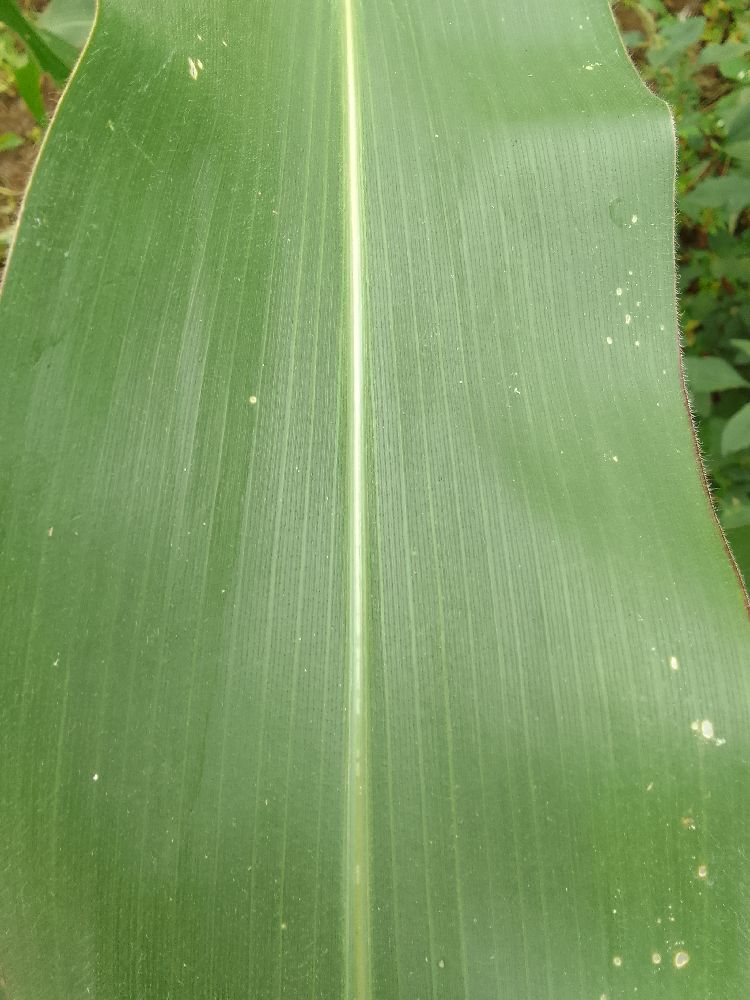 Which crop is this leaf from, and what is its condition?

maize, healthy
